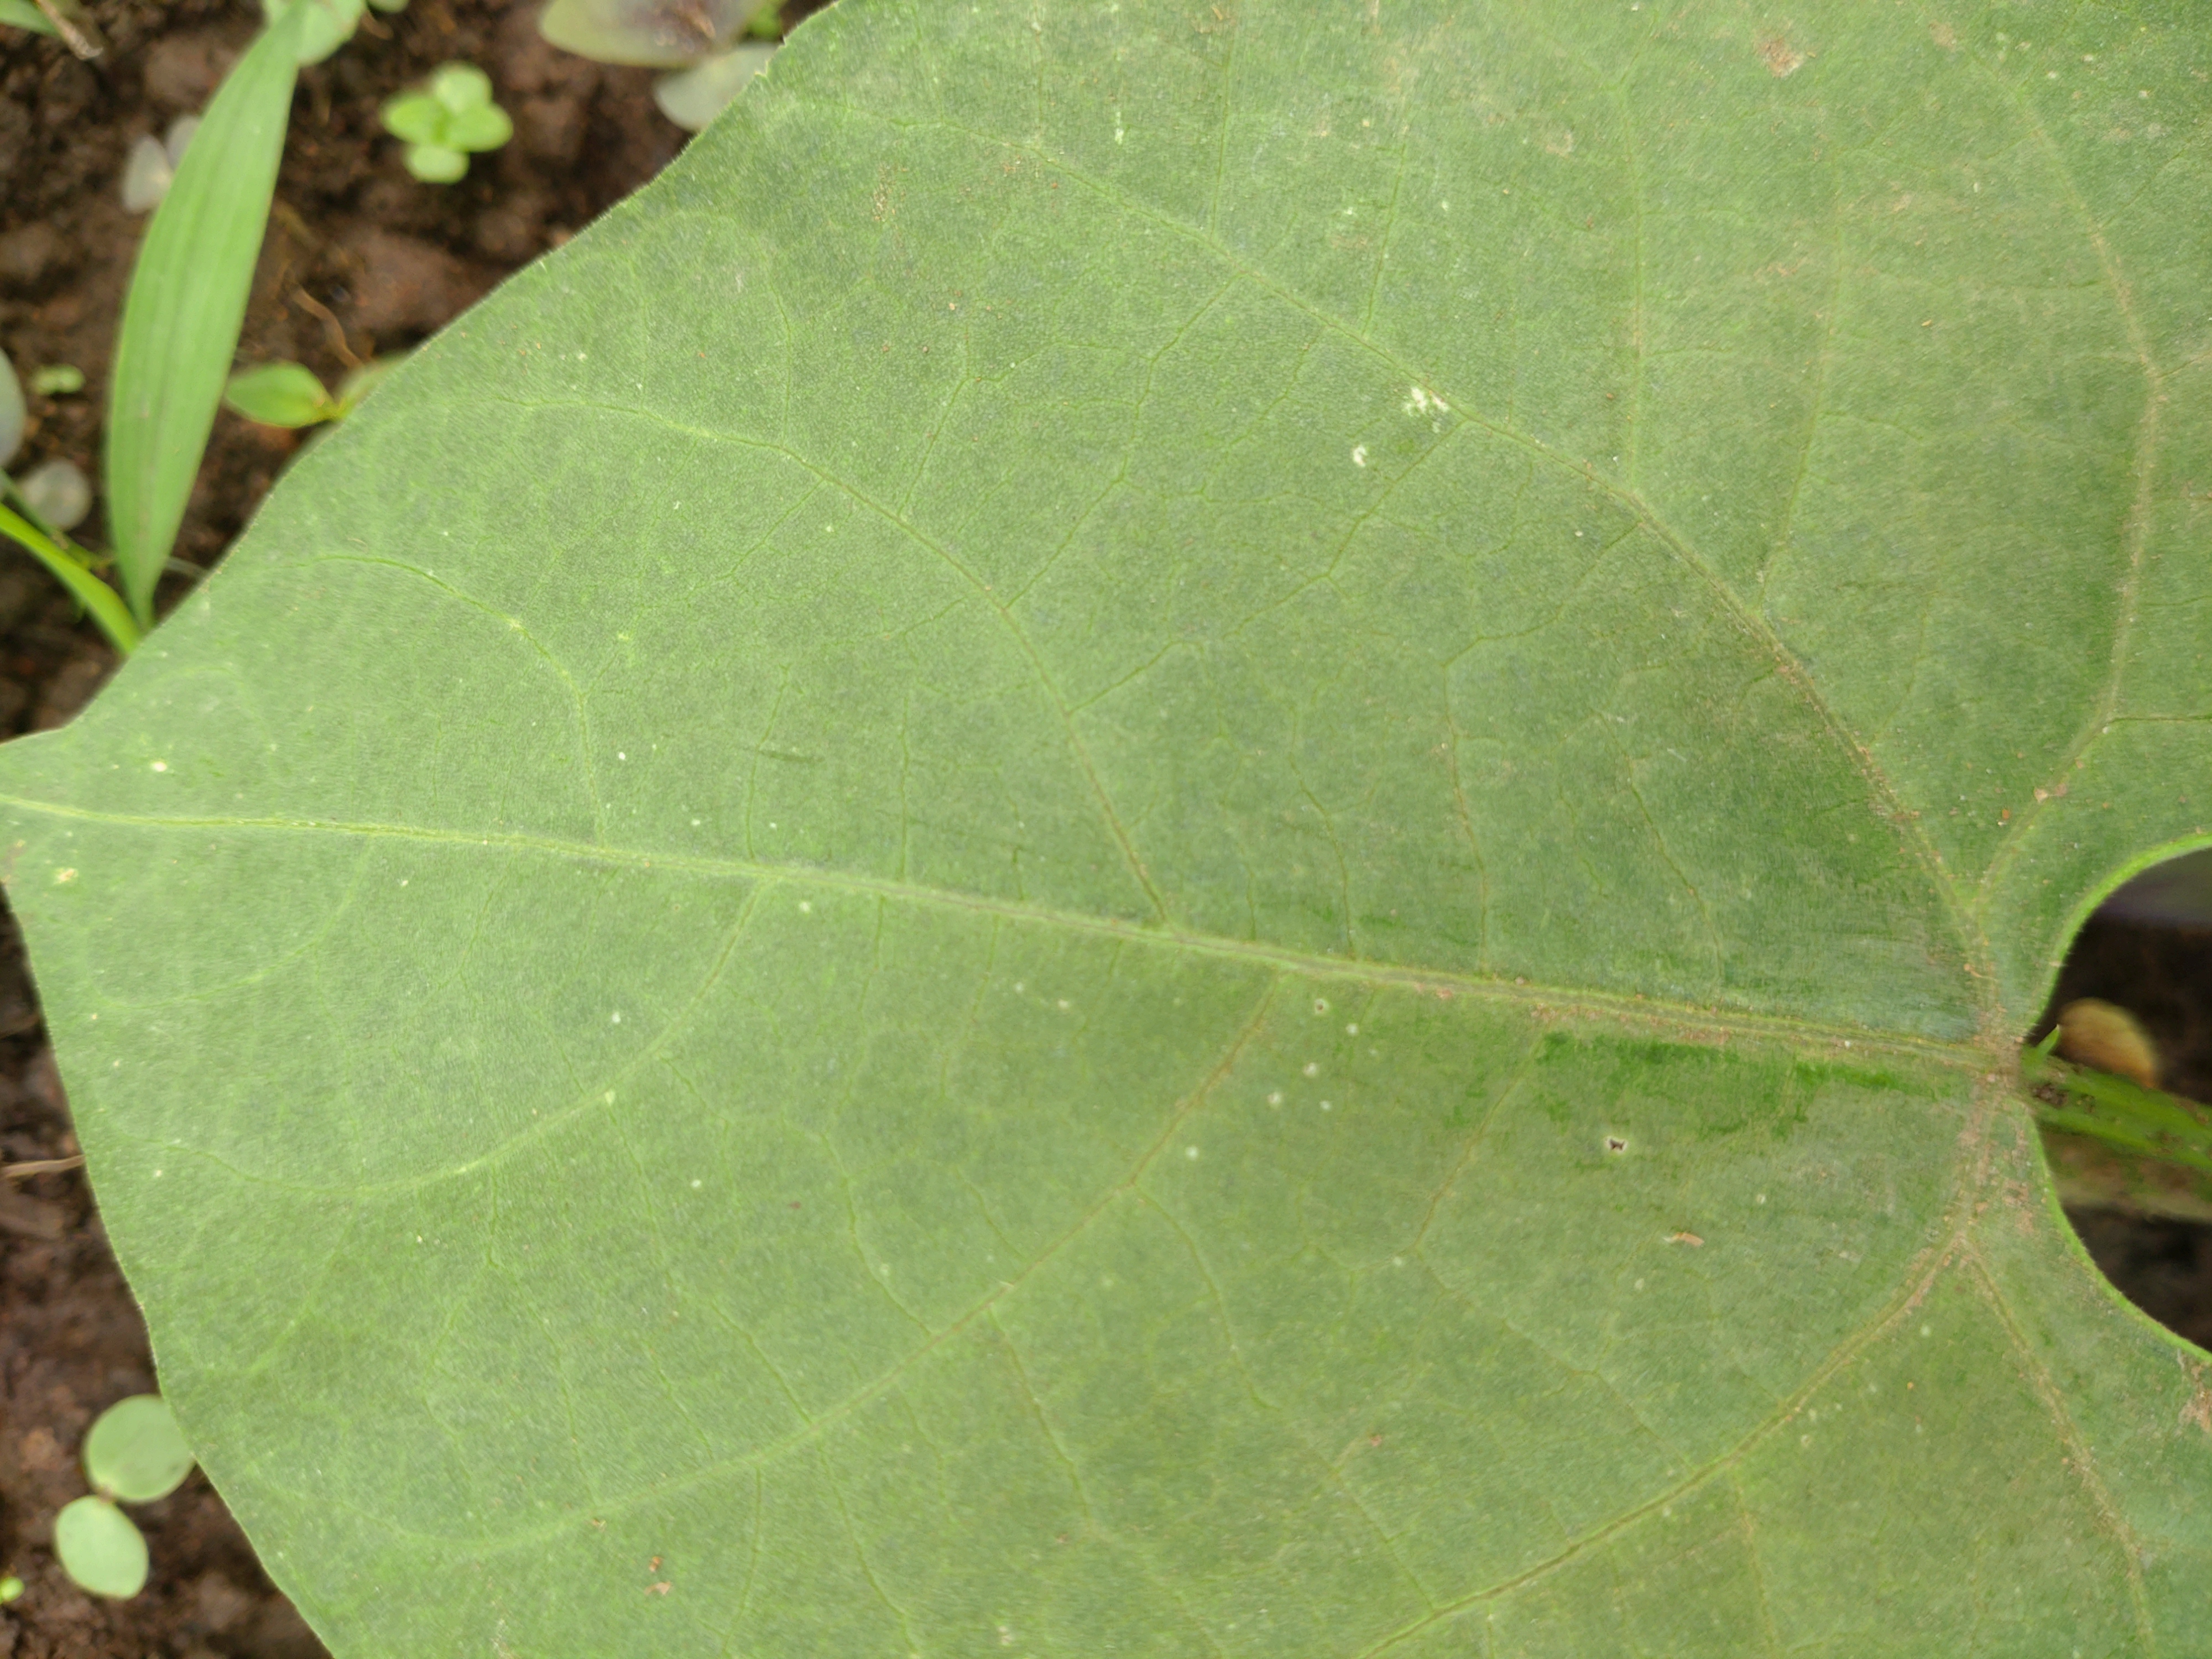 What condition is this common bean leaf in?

healthy
